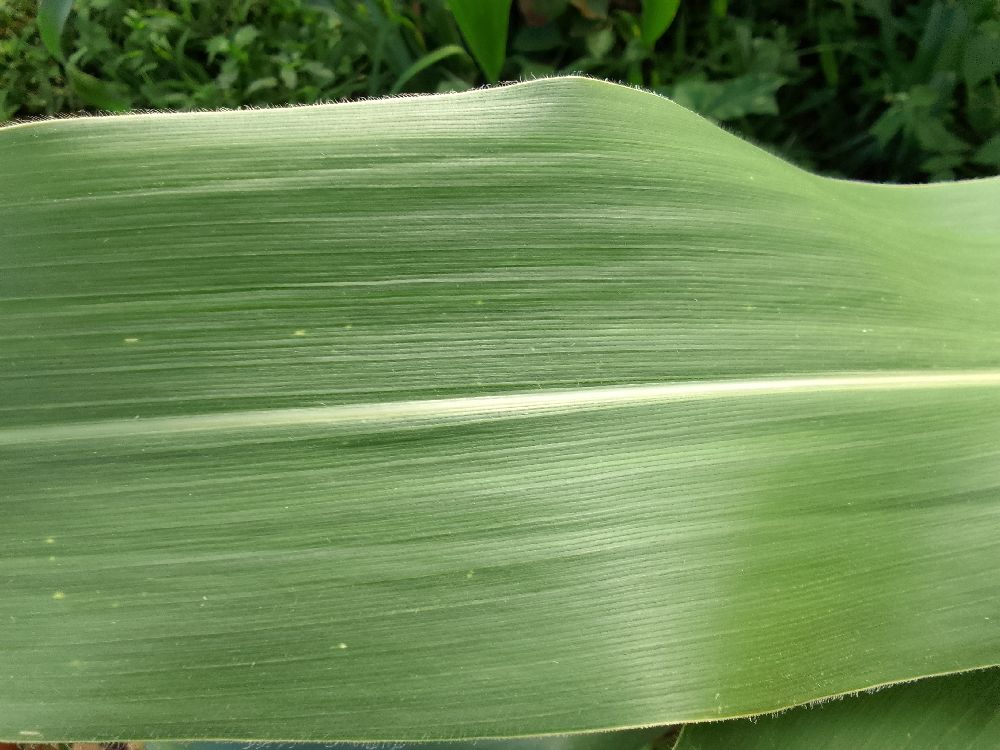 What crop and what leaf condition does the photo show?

common bean, healthy
